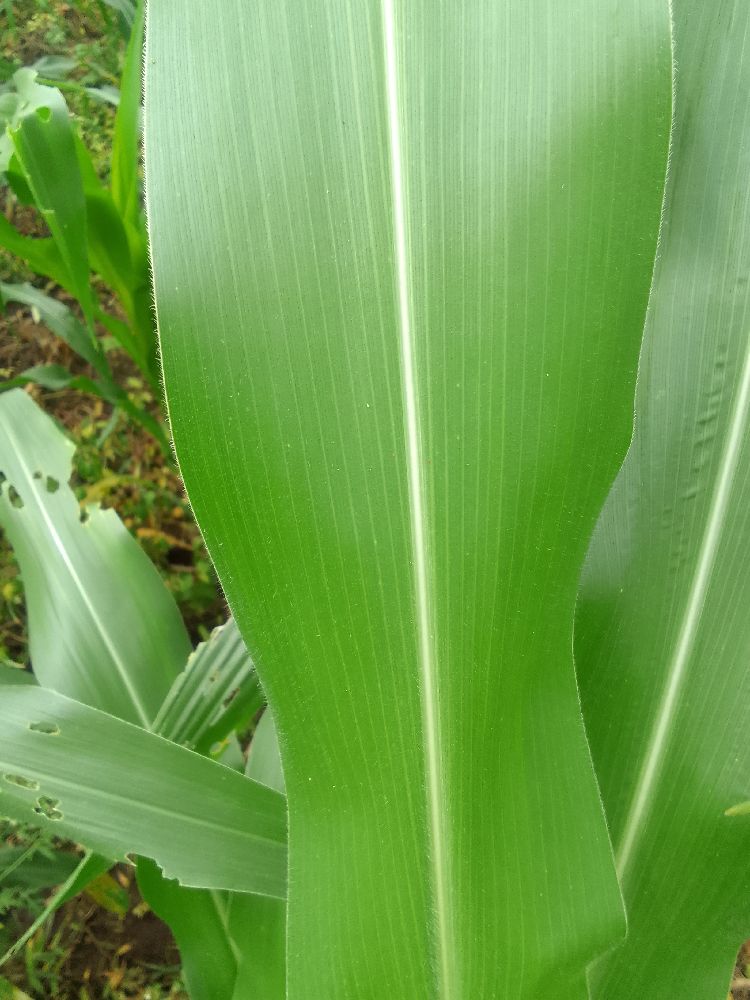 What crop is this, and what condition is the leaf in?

maize, healthy
